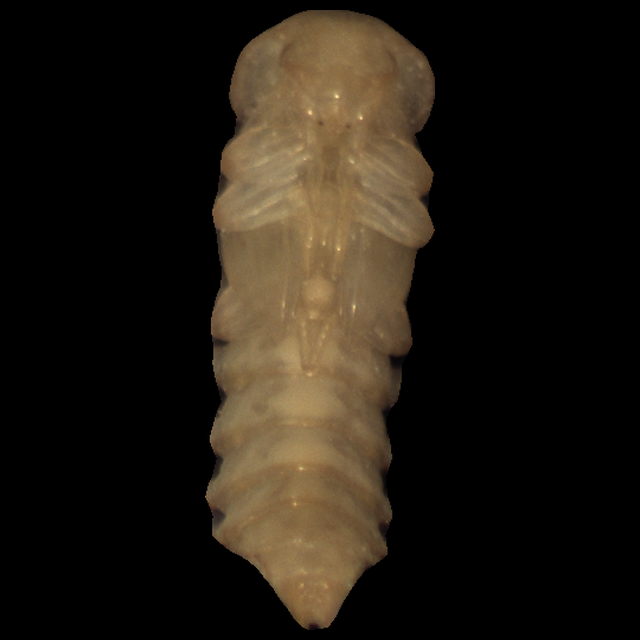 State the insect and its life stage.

mealworm pupa
